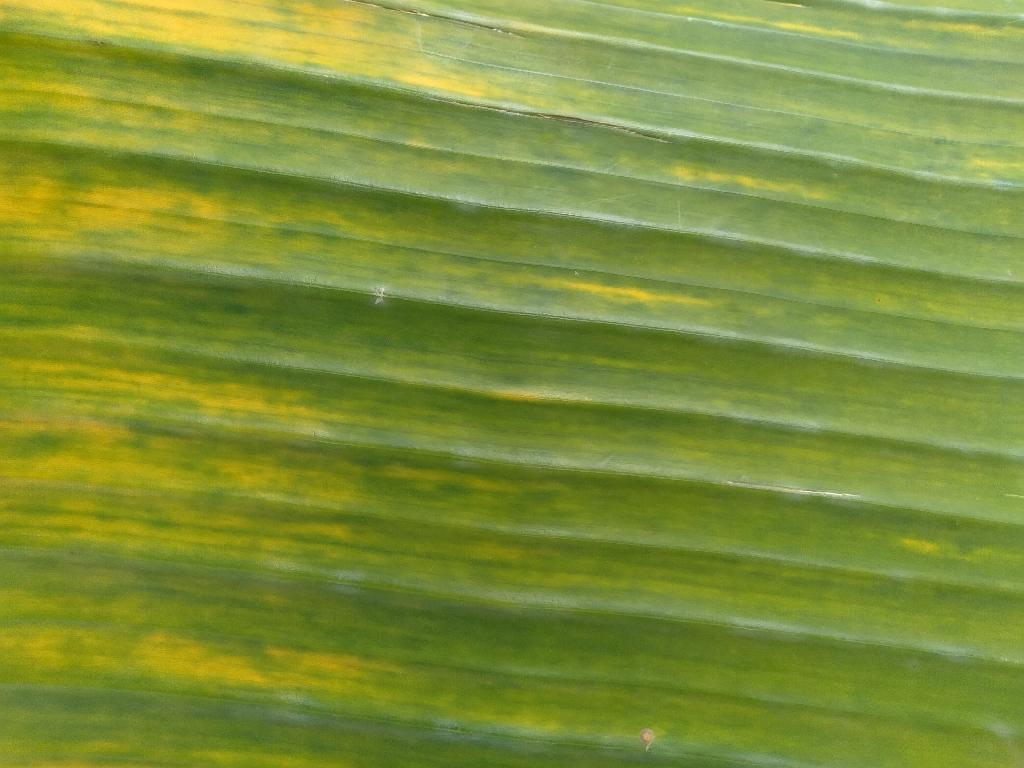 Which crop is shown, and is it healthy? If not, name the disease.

banana, fusarium wilt race 1
